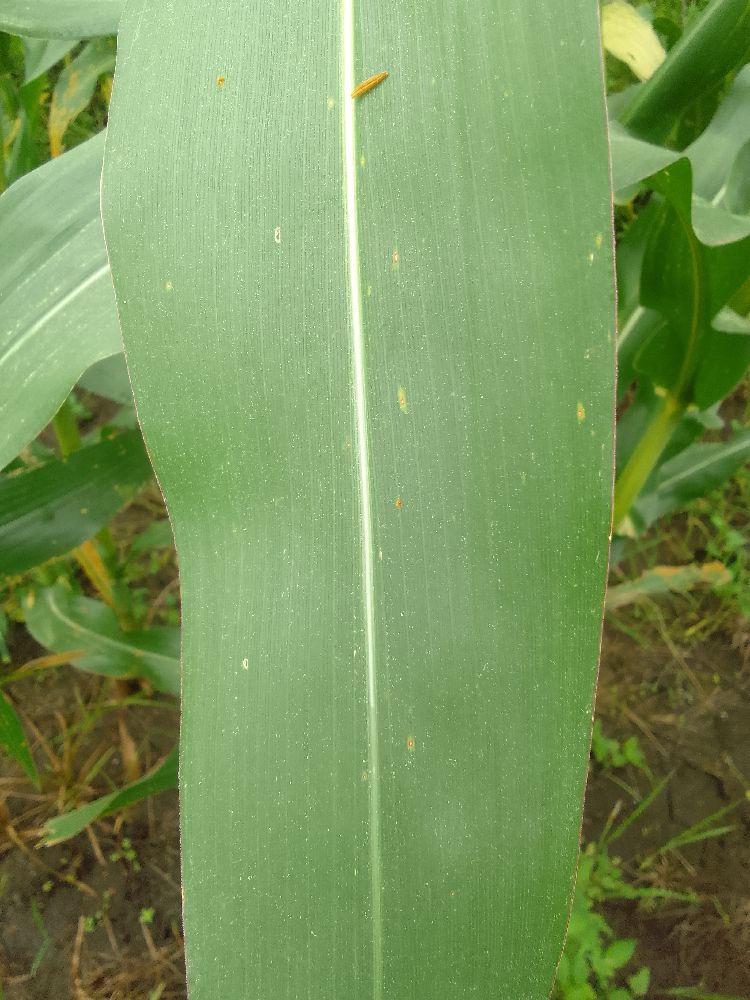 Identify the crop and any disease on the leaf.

maize, healthy
